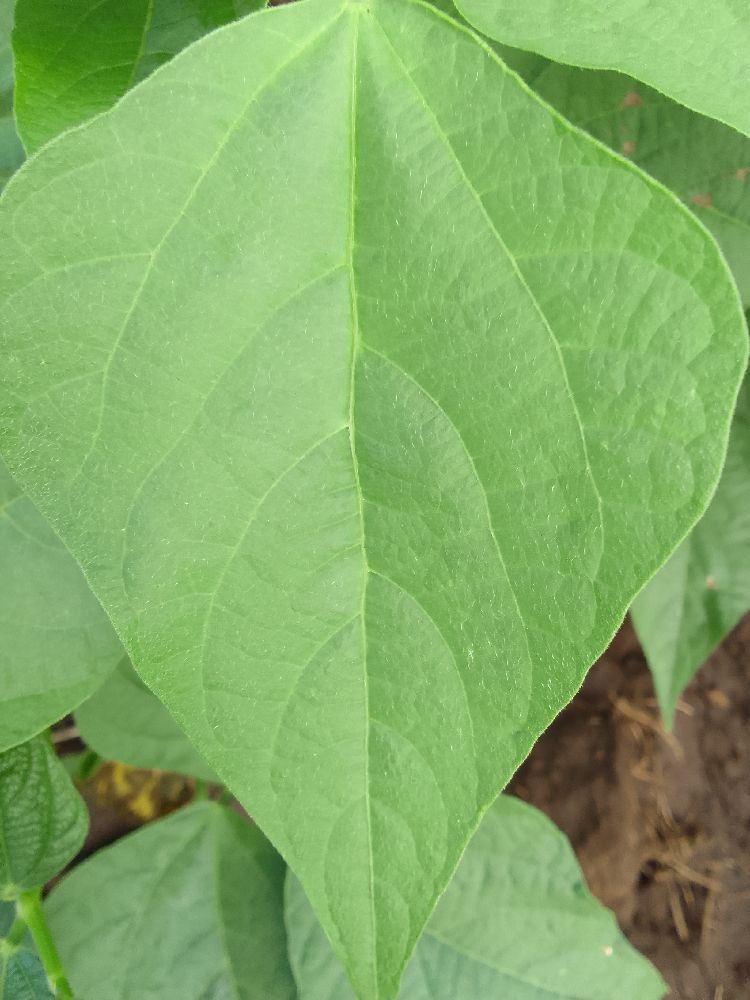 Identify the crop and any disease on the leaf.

common bean, healthy
